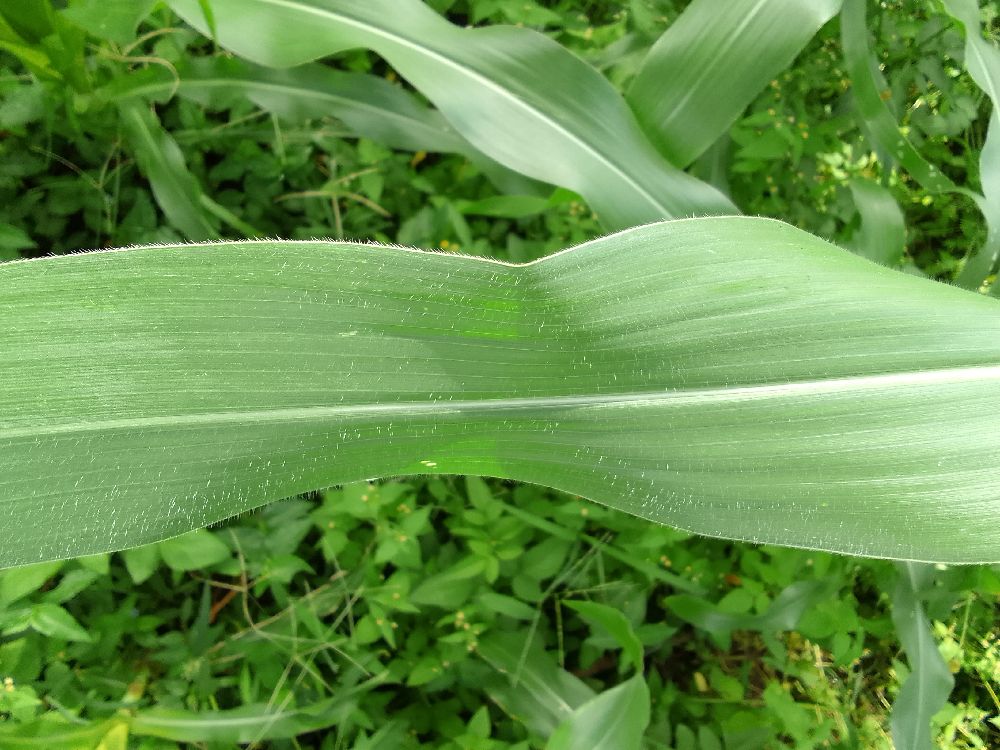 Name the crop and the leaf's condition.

maize, healthy
